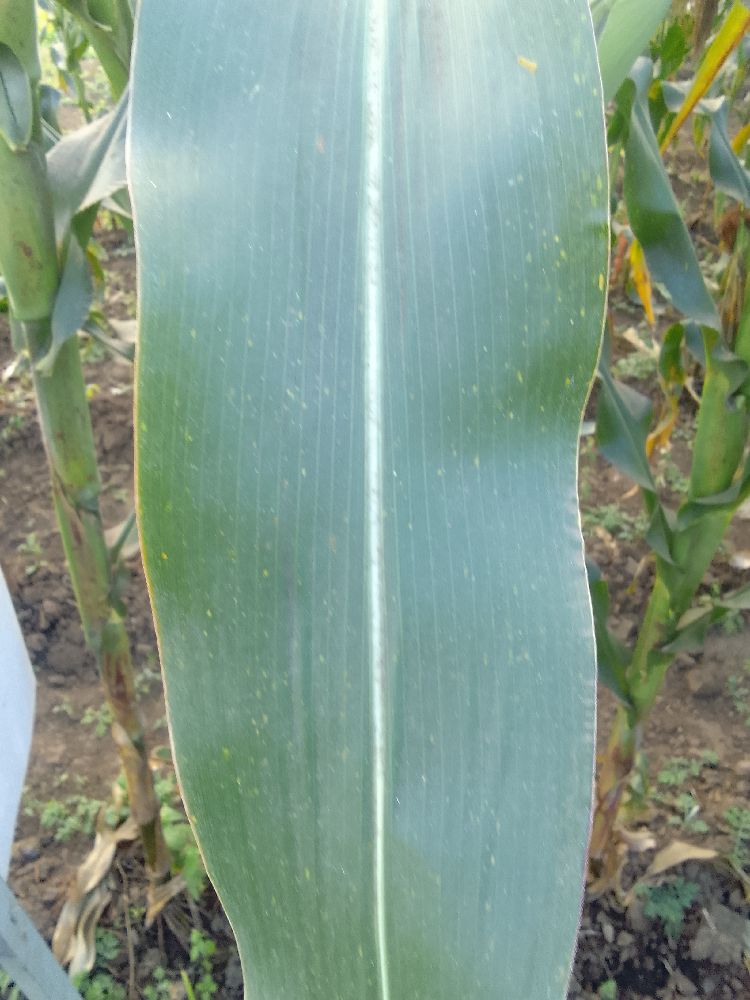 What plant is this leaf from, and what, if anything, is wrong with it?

maize, healthy
